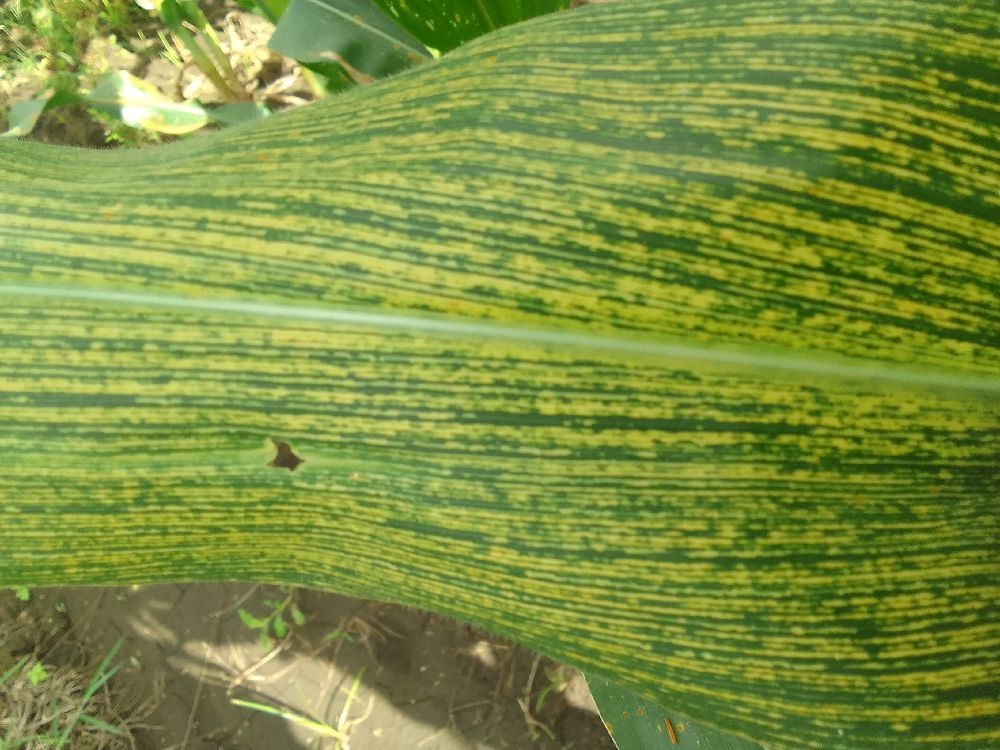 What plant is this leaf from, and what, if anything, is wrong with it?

maize, maize streak virus
